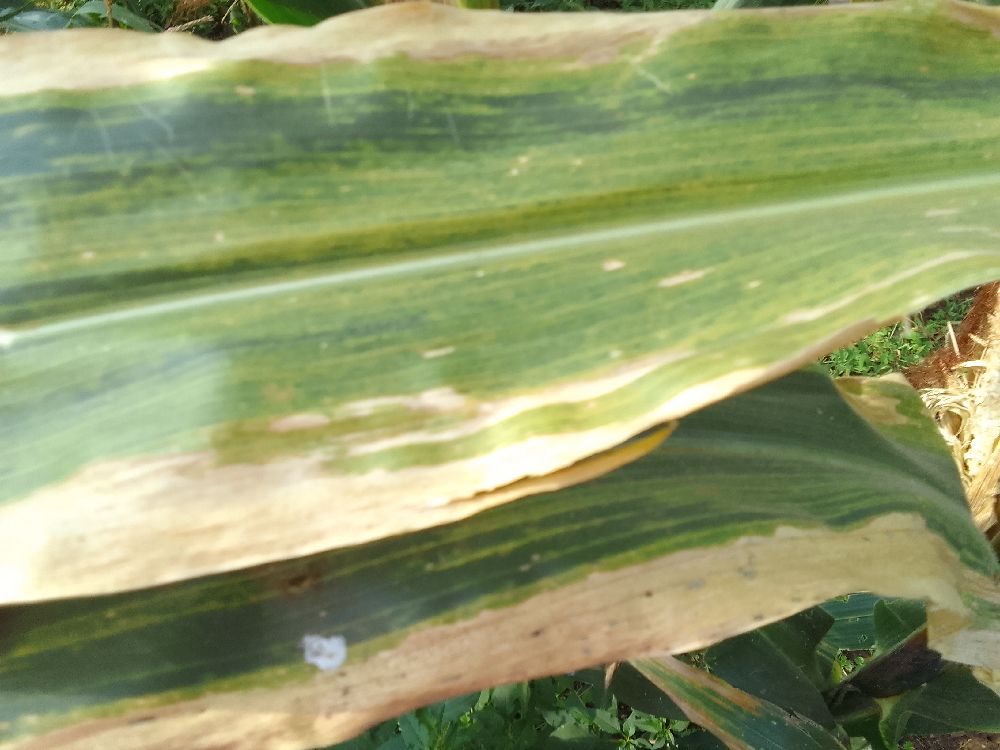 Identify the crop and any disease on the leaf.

maize, maize lethal necrosis
